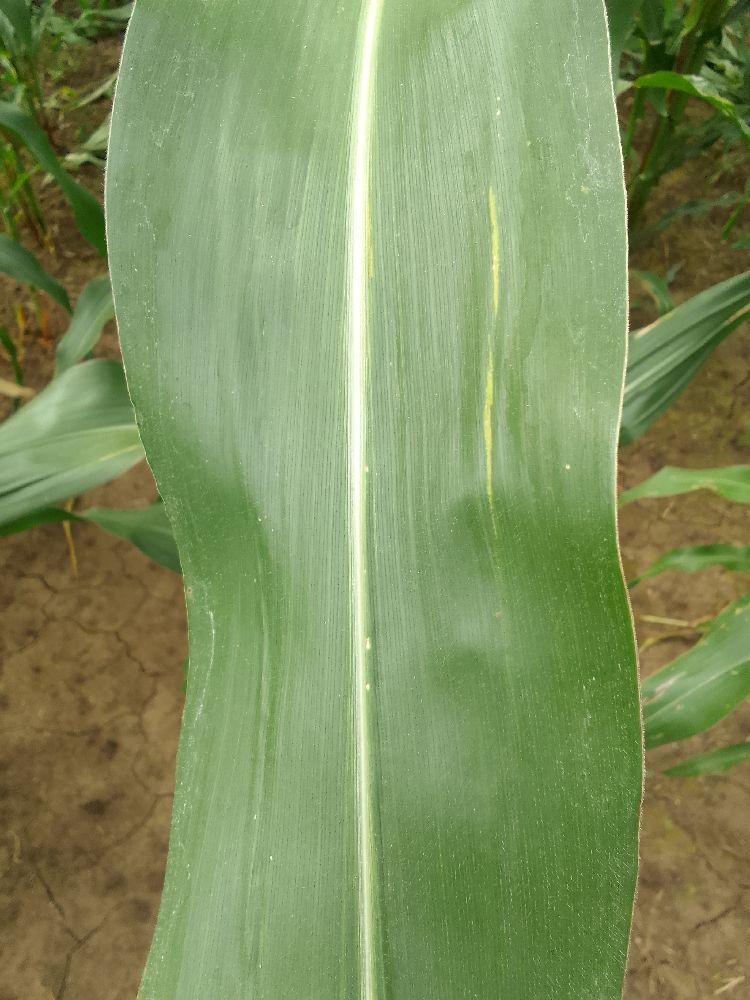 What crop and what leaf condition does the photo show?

maize, healthy
